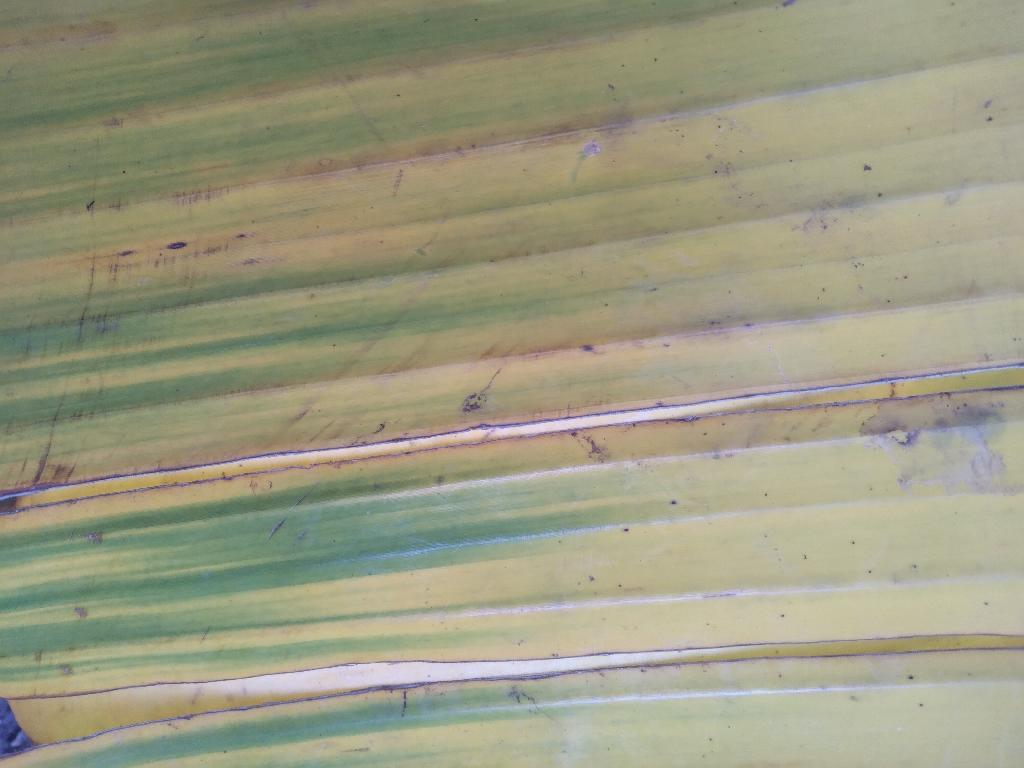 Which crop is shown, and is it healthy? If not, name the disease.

banana, fusarium wilt race 1
